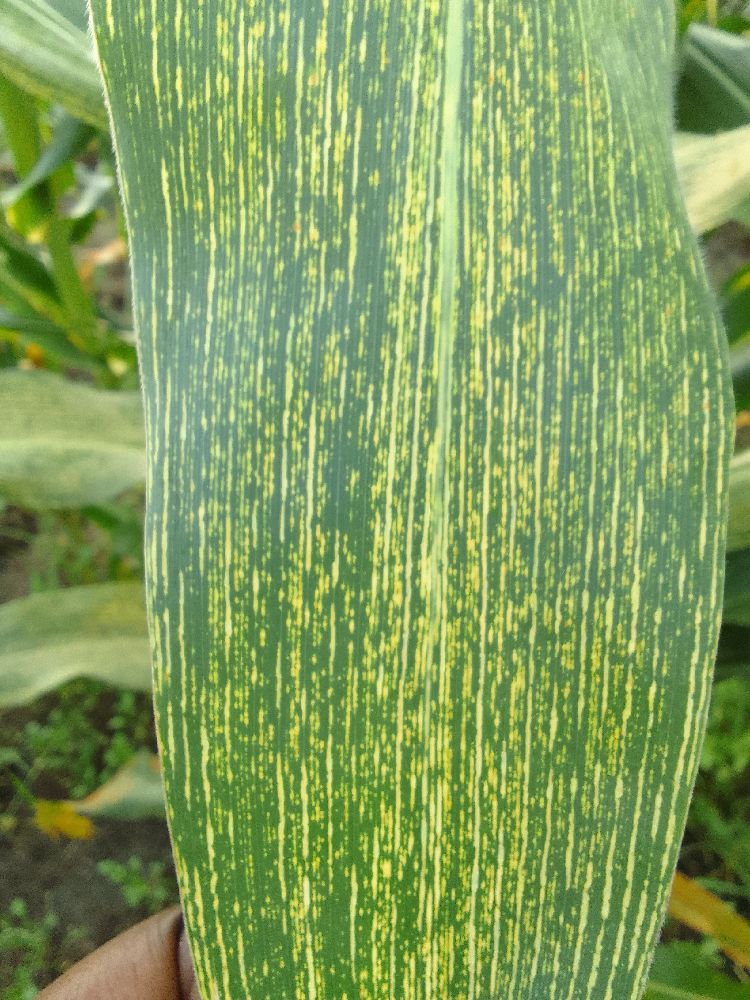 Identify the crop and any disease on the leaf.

maize, maize streak virus
